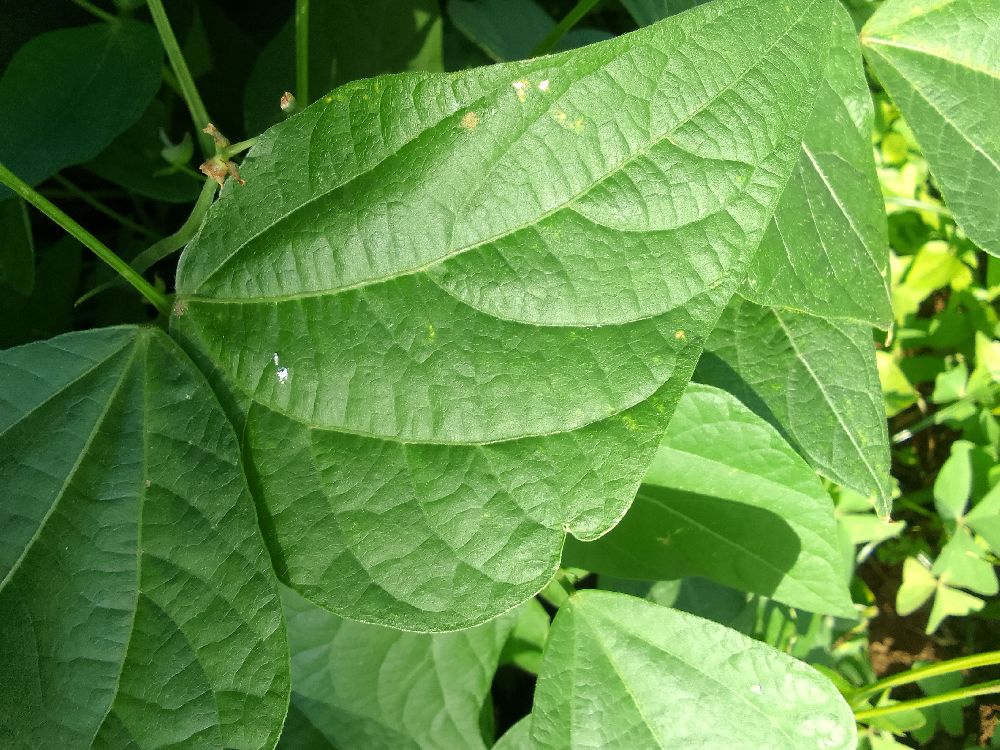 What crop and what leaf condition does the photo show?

common bean, healthy
